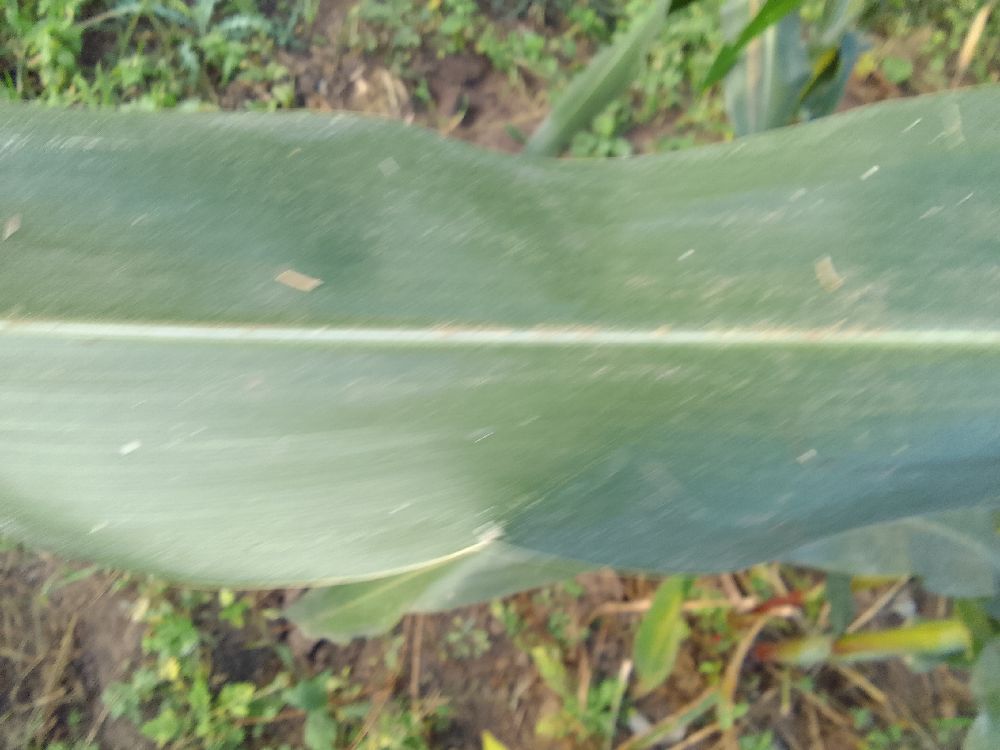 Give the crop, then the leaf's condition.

maize, healthy
